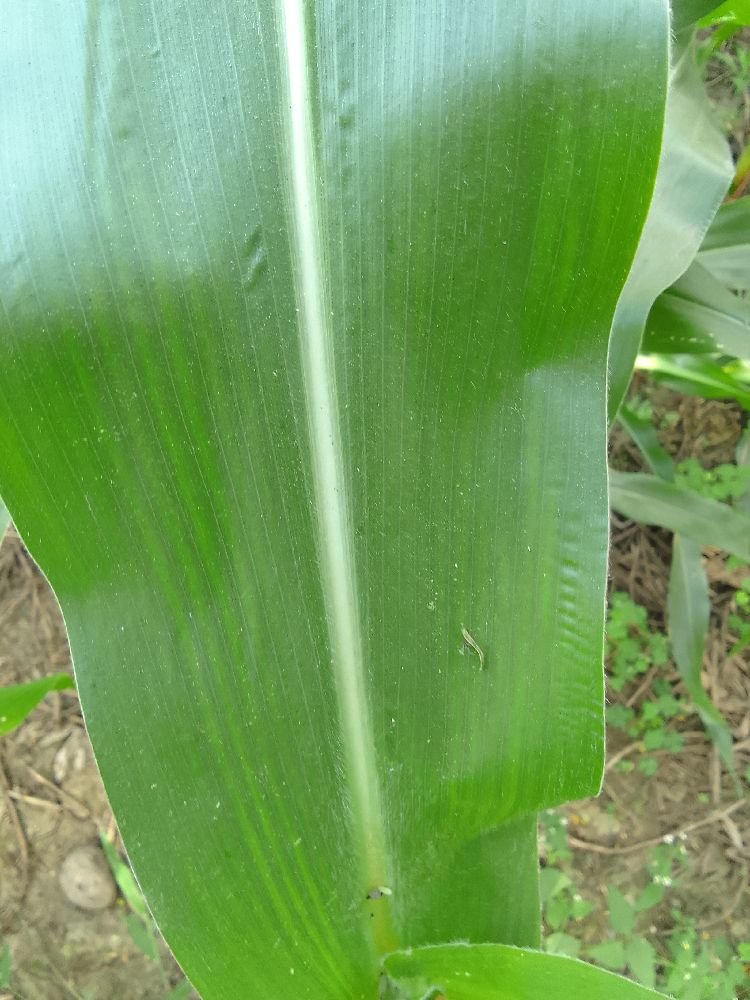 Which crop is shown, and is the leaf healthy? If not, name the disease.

maize, healthy
